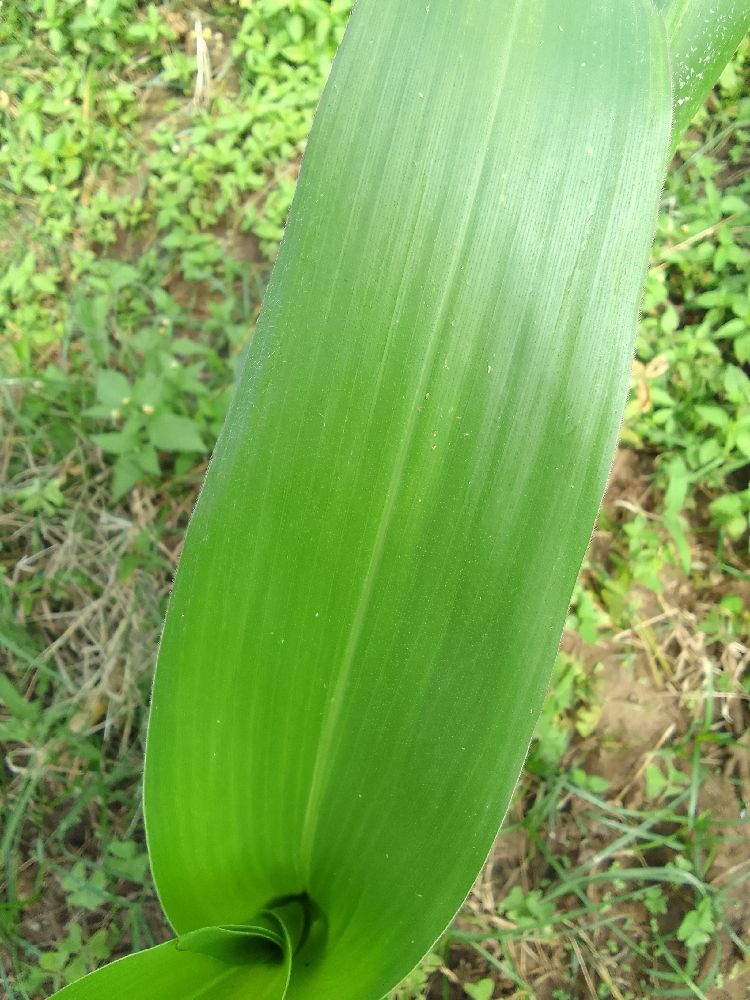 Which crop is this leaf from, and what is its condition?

maize, healthy
